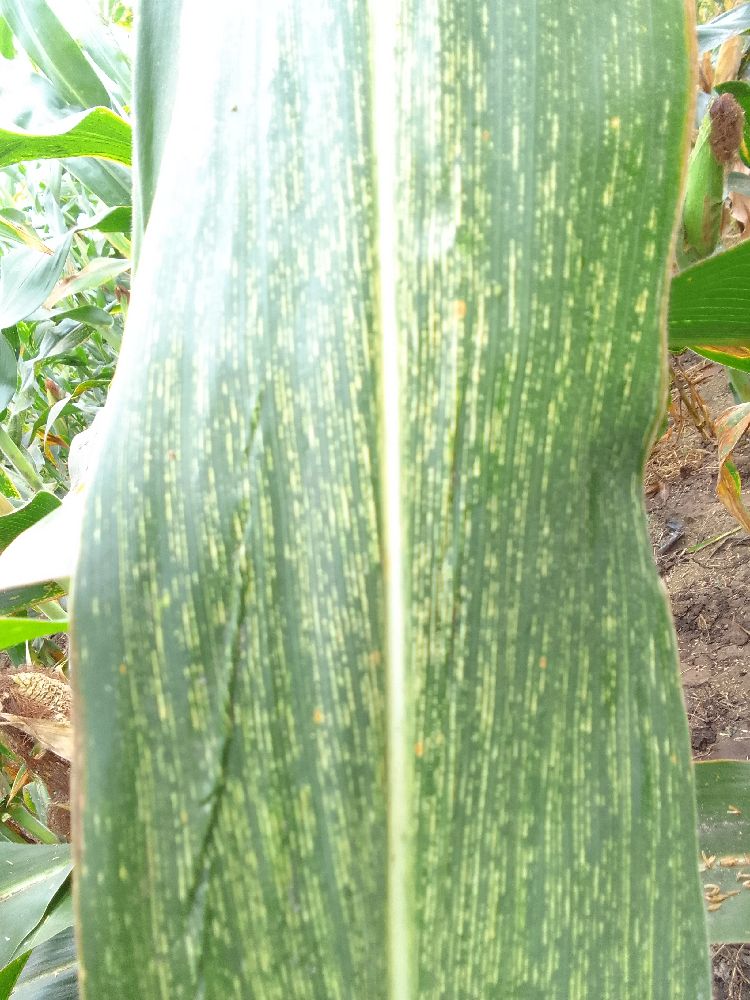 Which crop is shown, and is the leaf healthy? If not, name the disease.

maize, maize streak virus
